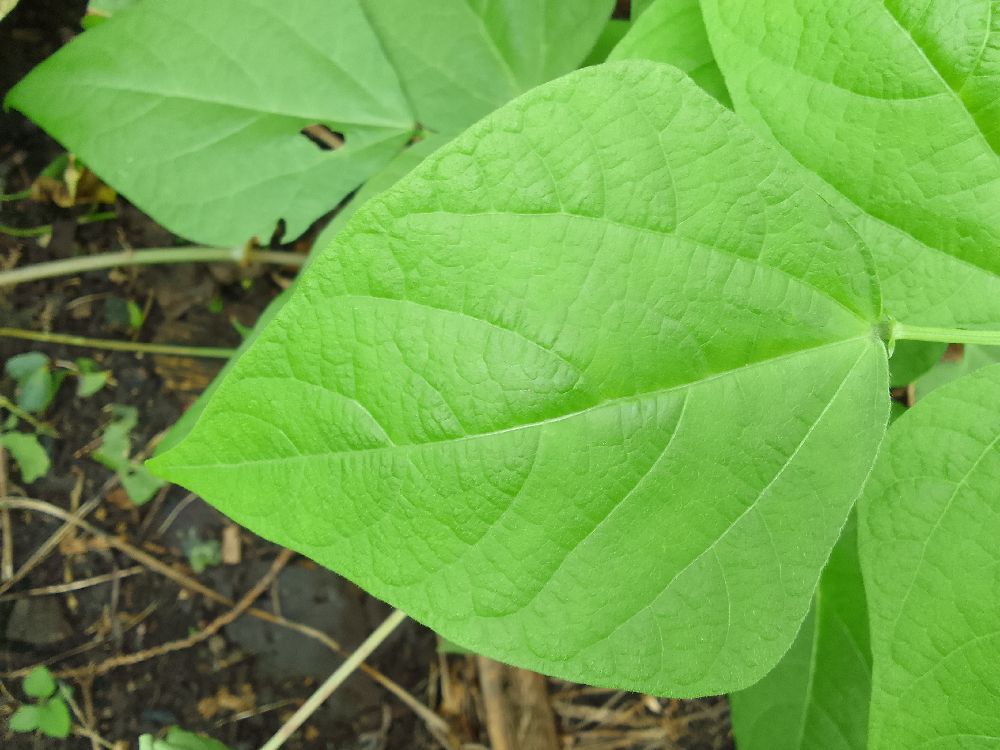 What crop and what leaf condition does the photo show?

common bean, healthy
